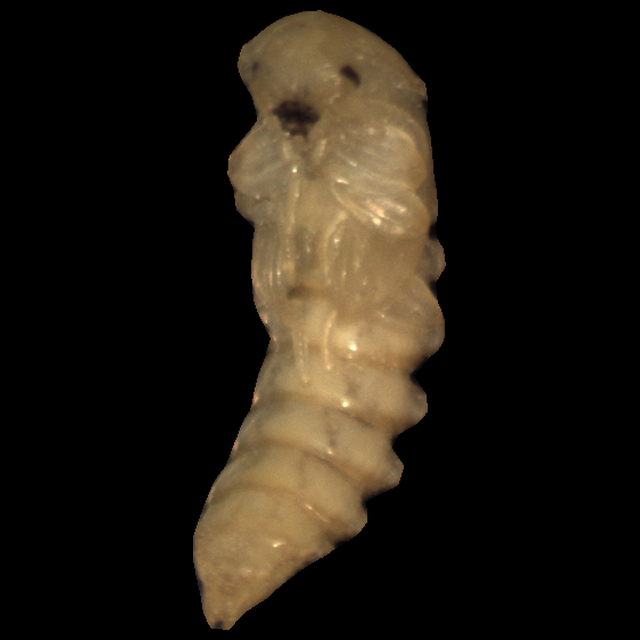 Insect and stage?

mealworm pupa
